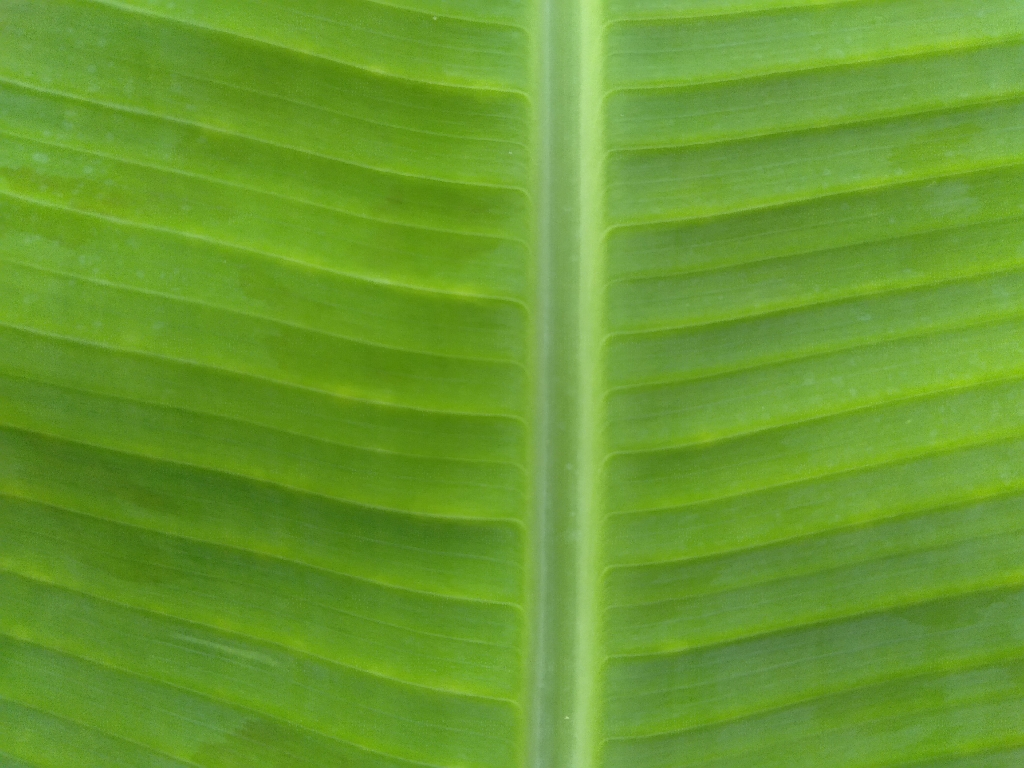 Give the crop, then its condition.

banana, healthy
